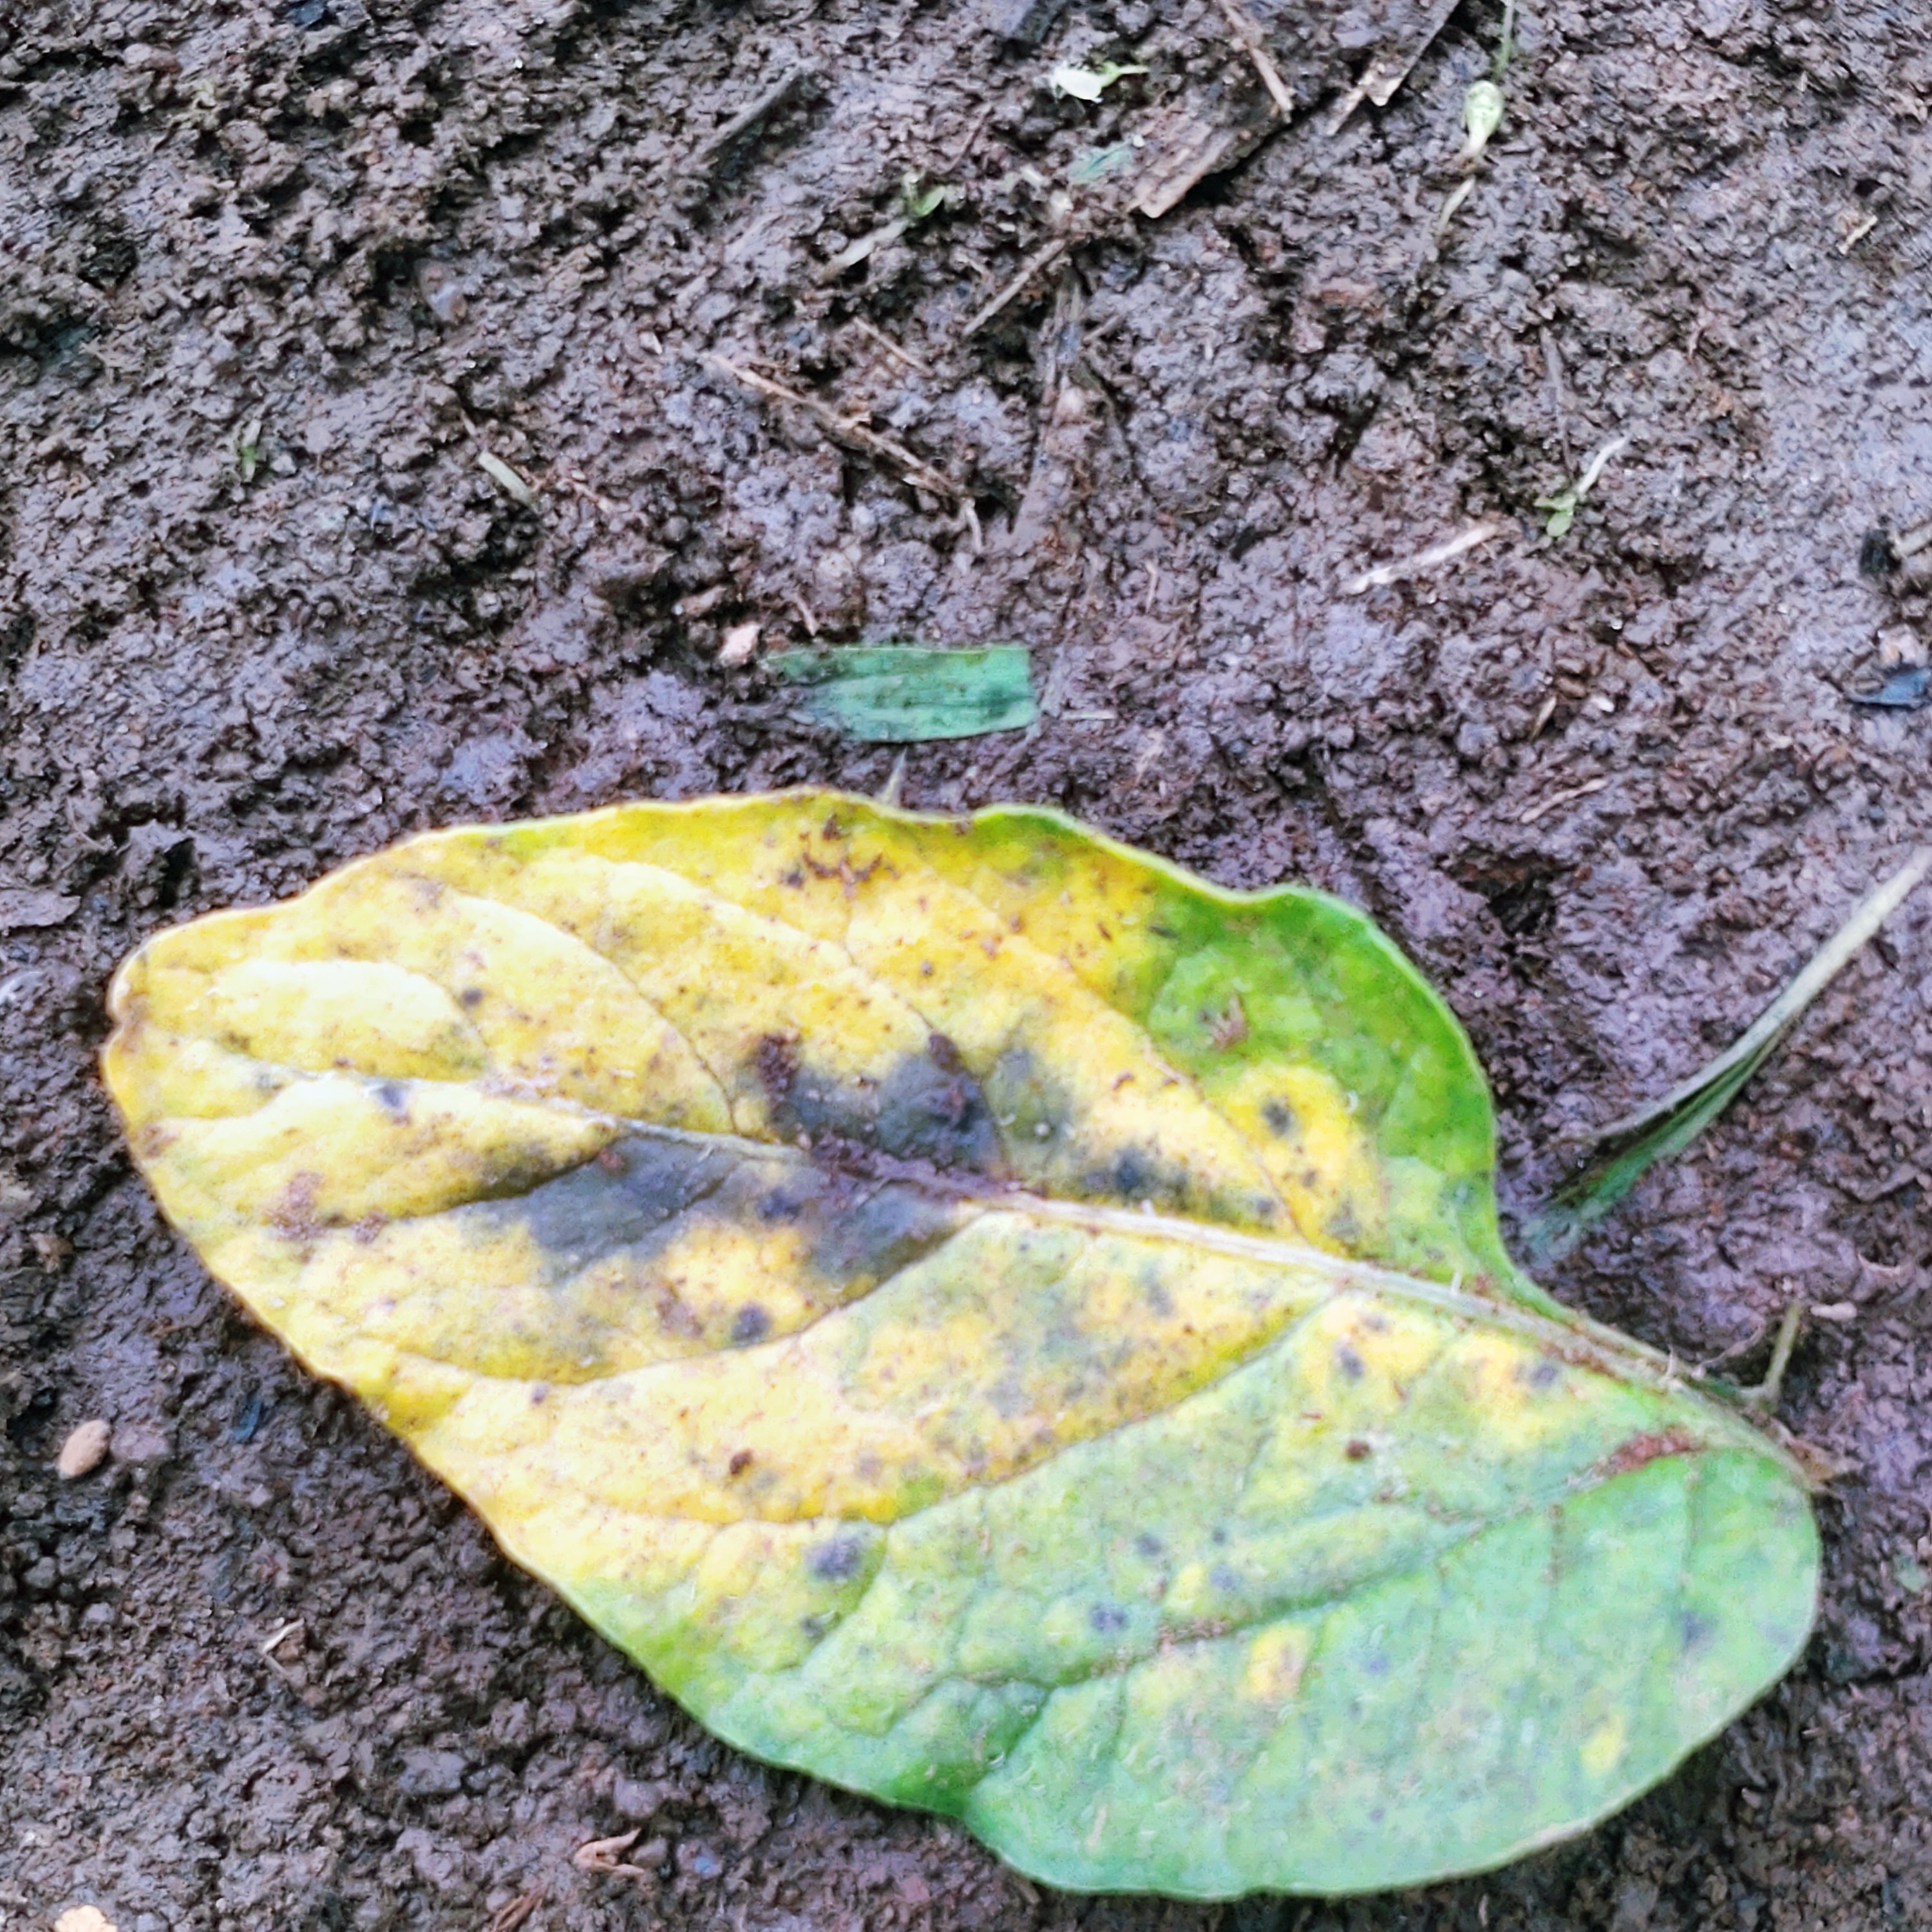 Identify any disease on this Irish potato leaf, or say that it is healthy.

late blight
